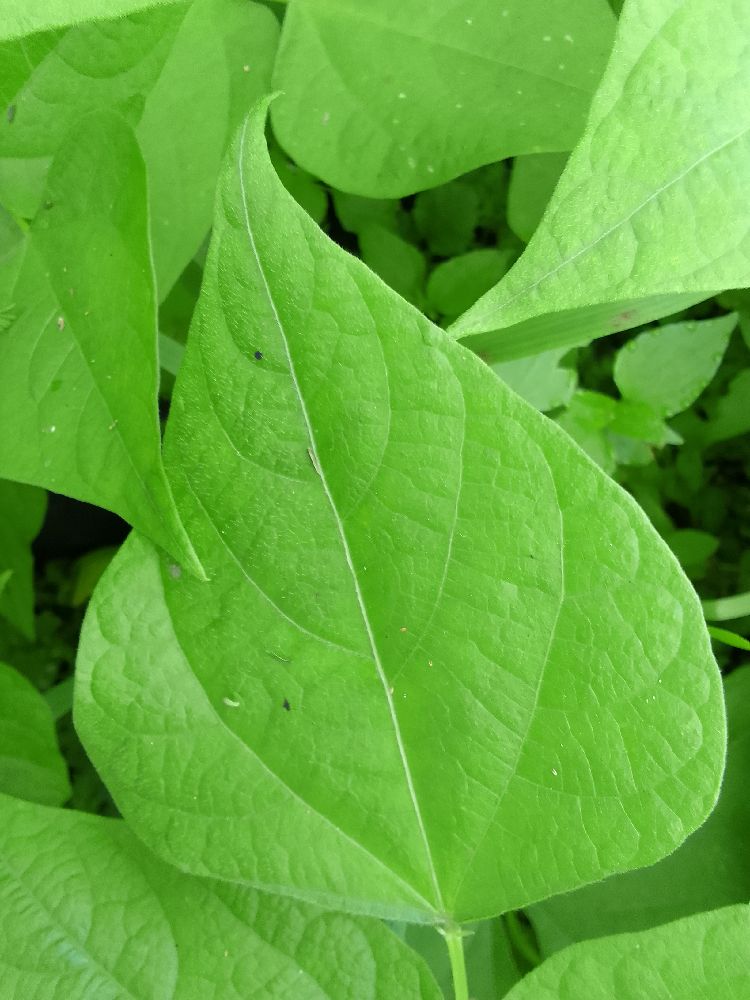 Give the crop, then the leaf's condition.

common bean, healthy
